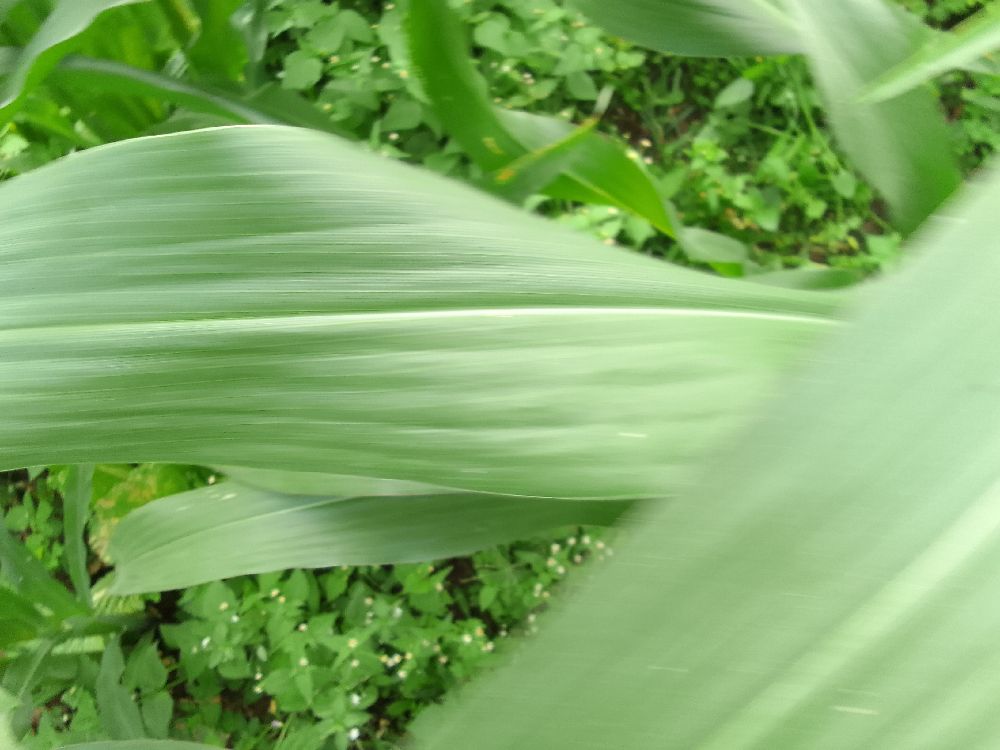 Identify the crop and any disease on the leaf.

maize, healthy
